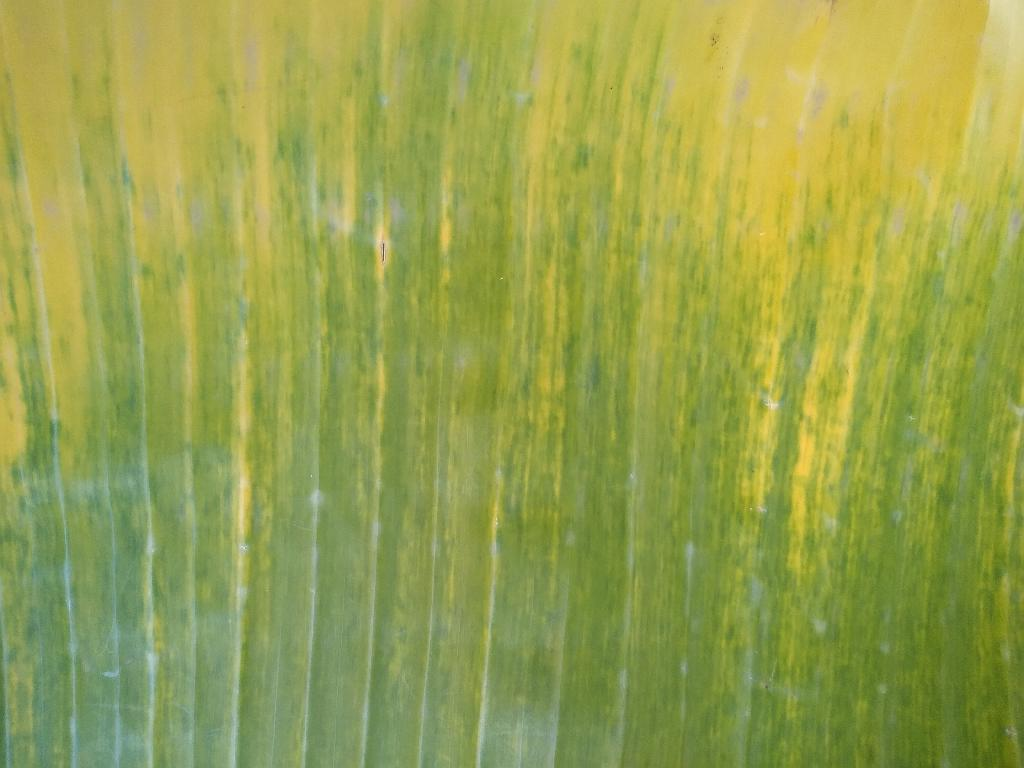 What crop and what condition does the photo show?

banana, fusarium wilt race 1
